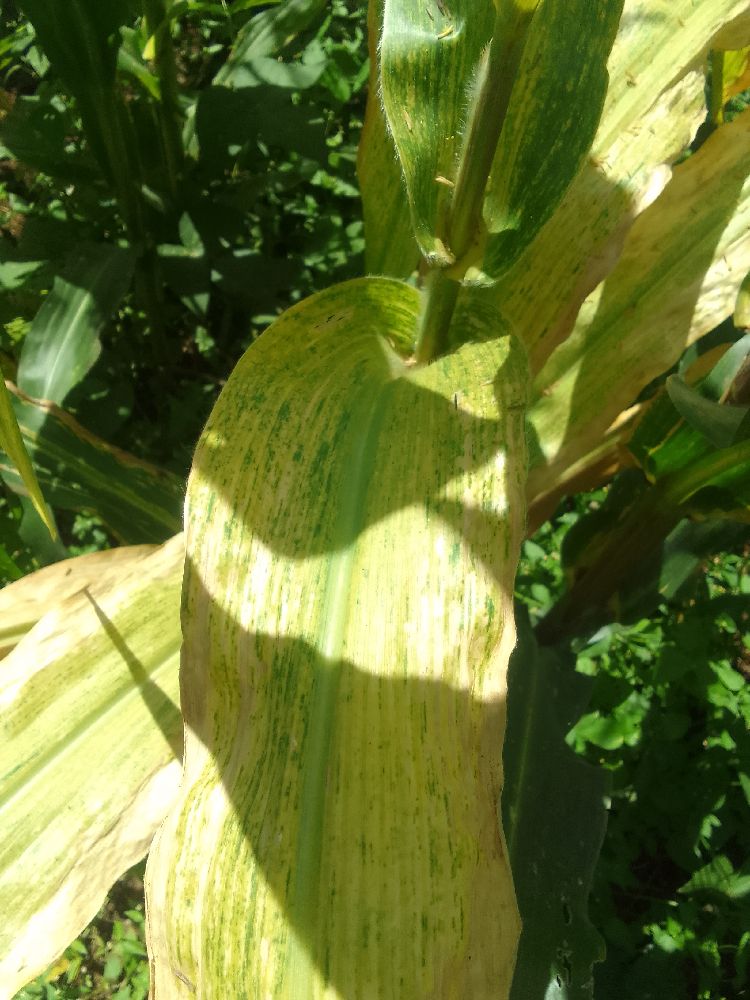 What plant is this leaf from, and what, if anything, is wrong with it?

maize, maize lethal necrosis
